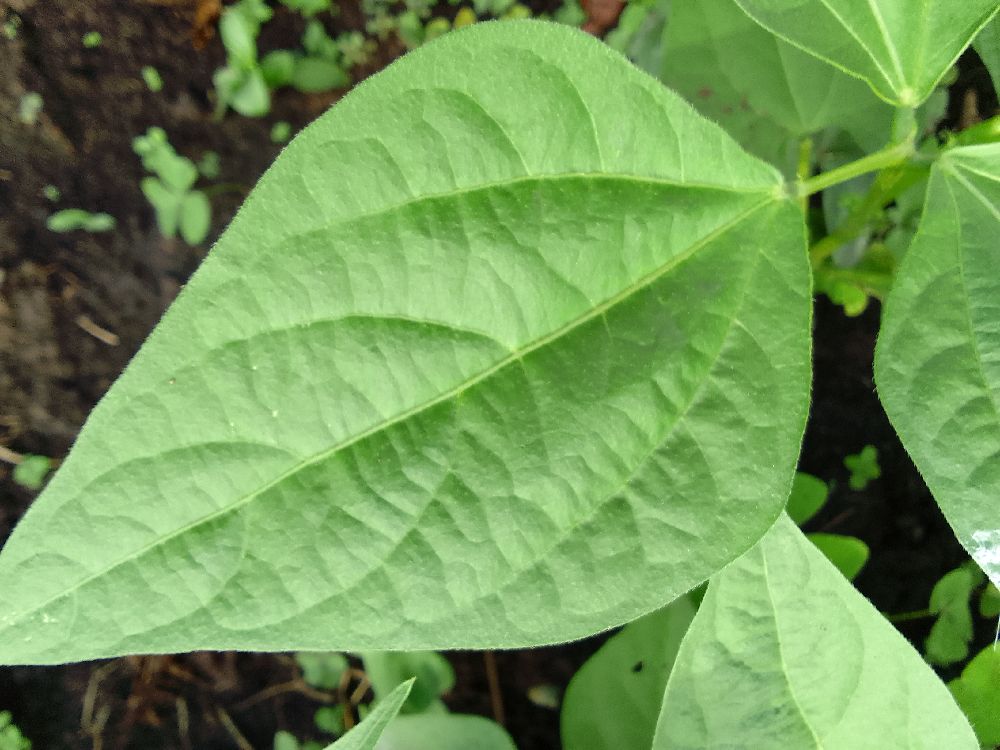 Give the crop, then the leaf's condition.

common bean, healthy
